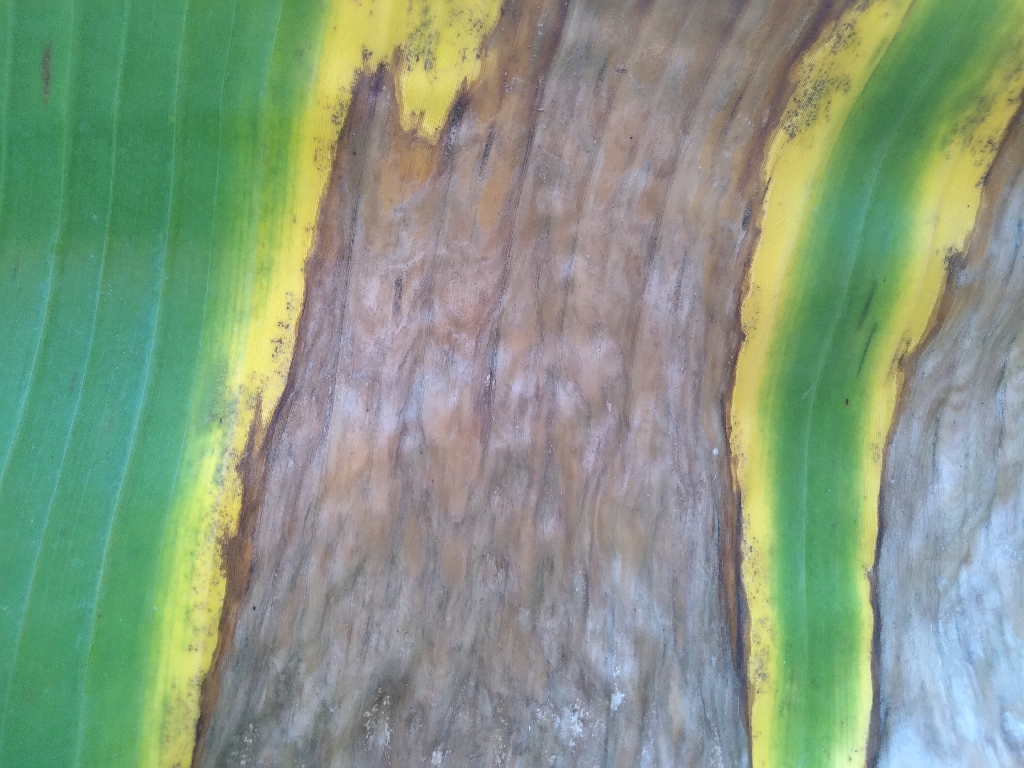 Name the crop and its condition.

banana, black sigatoka
